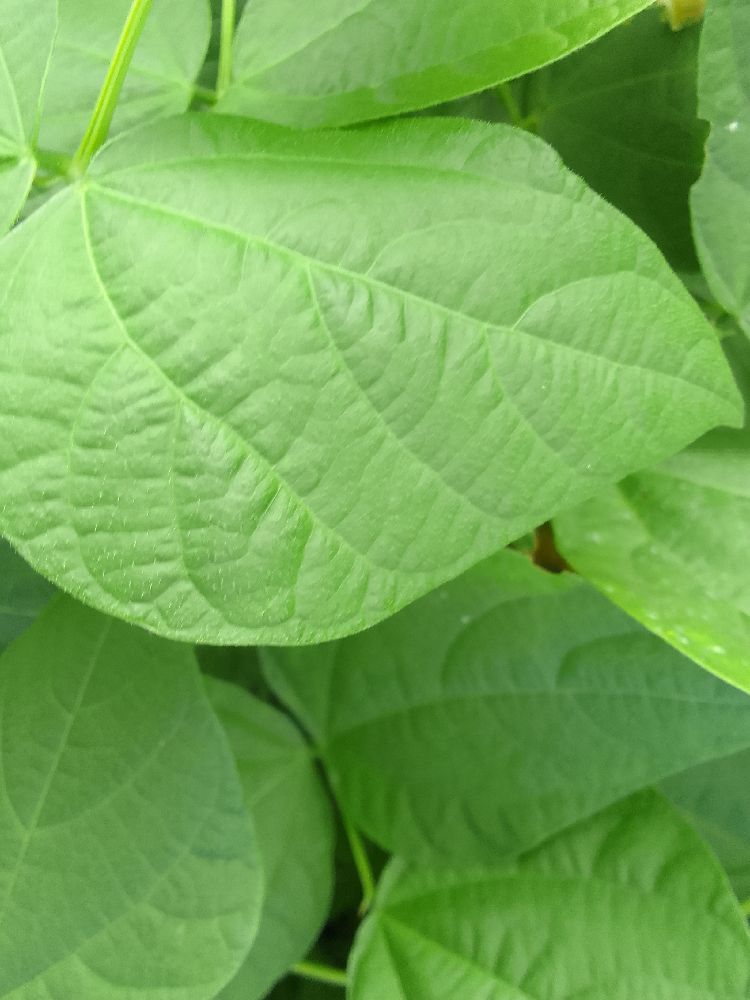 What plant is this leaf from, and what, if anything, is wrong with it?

common bean, healthy
